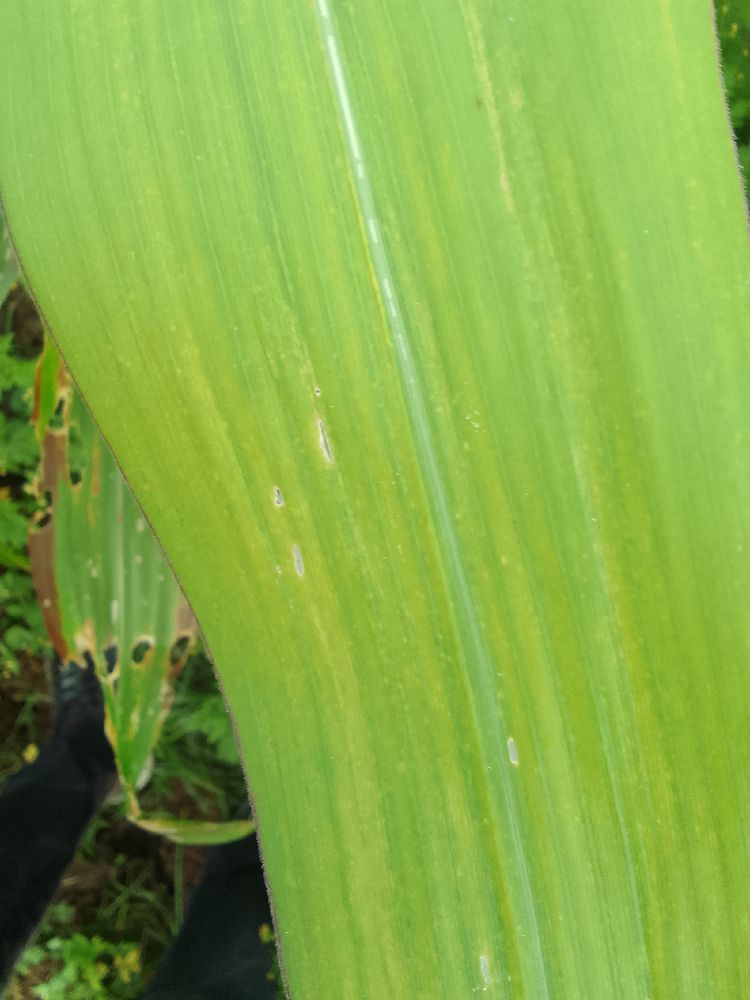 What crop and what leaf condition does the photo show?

maize, maize lethal necrosis
